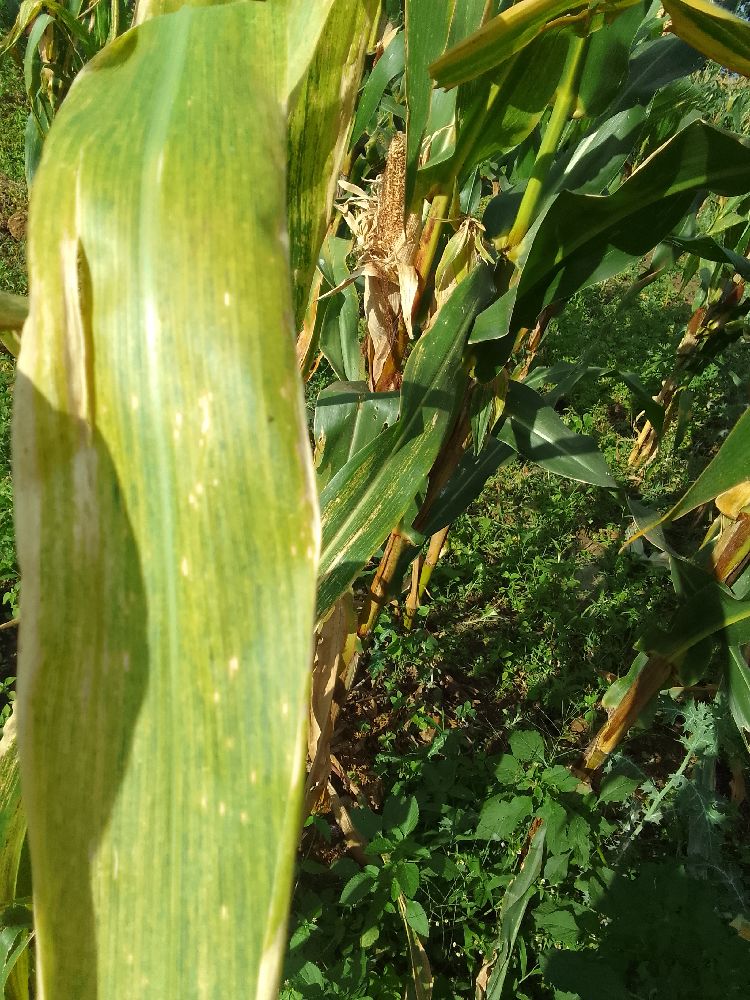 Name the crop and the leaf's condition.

maize, maize lethal necrosis
